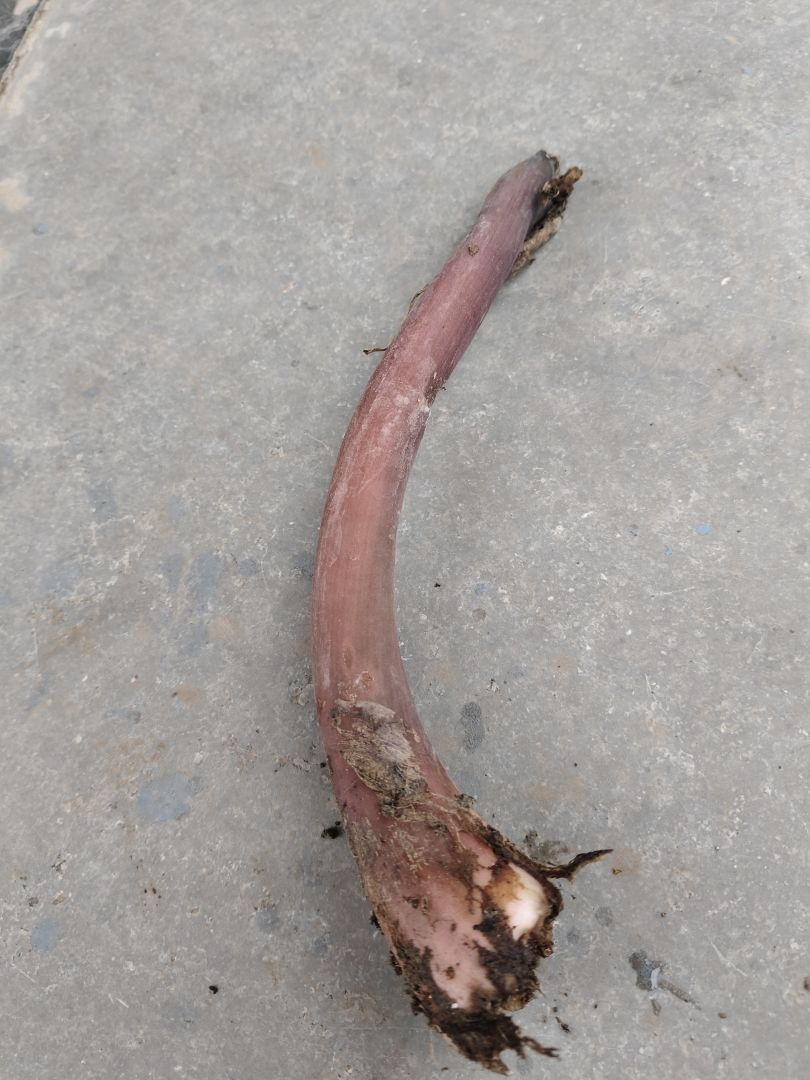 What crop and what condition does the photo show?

taro, root rot
